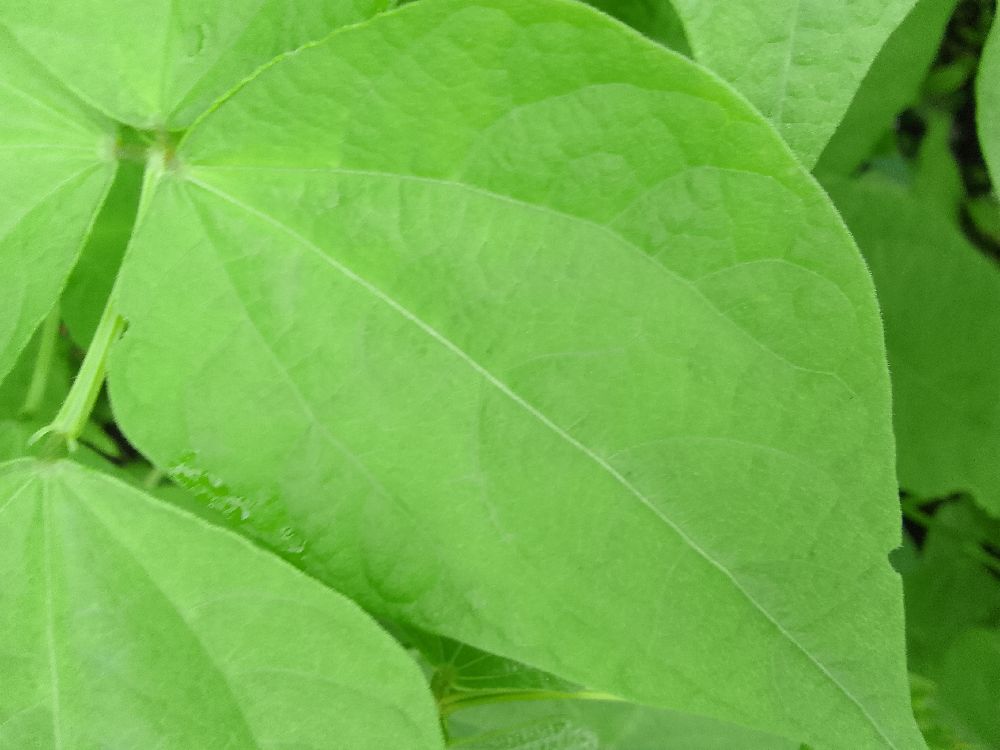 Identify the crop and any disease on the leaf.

common bean, healthy
